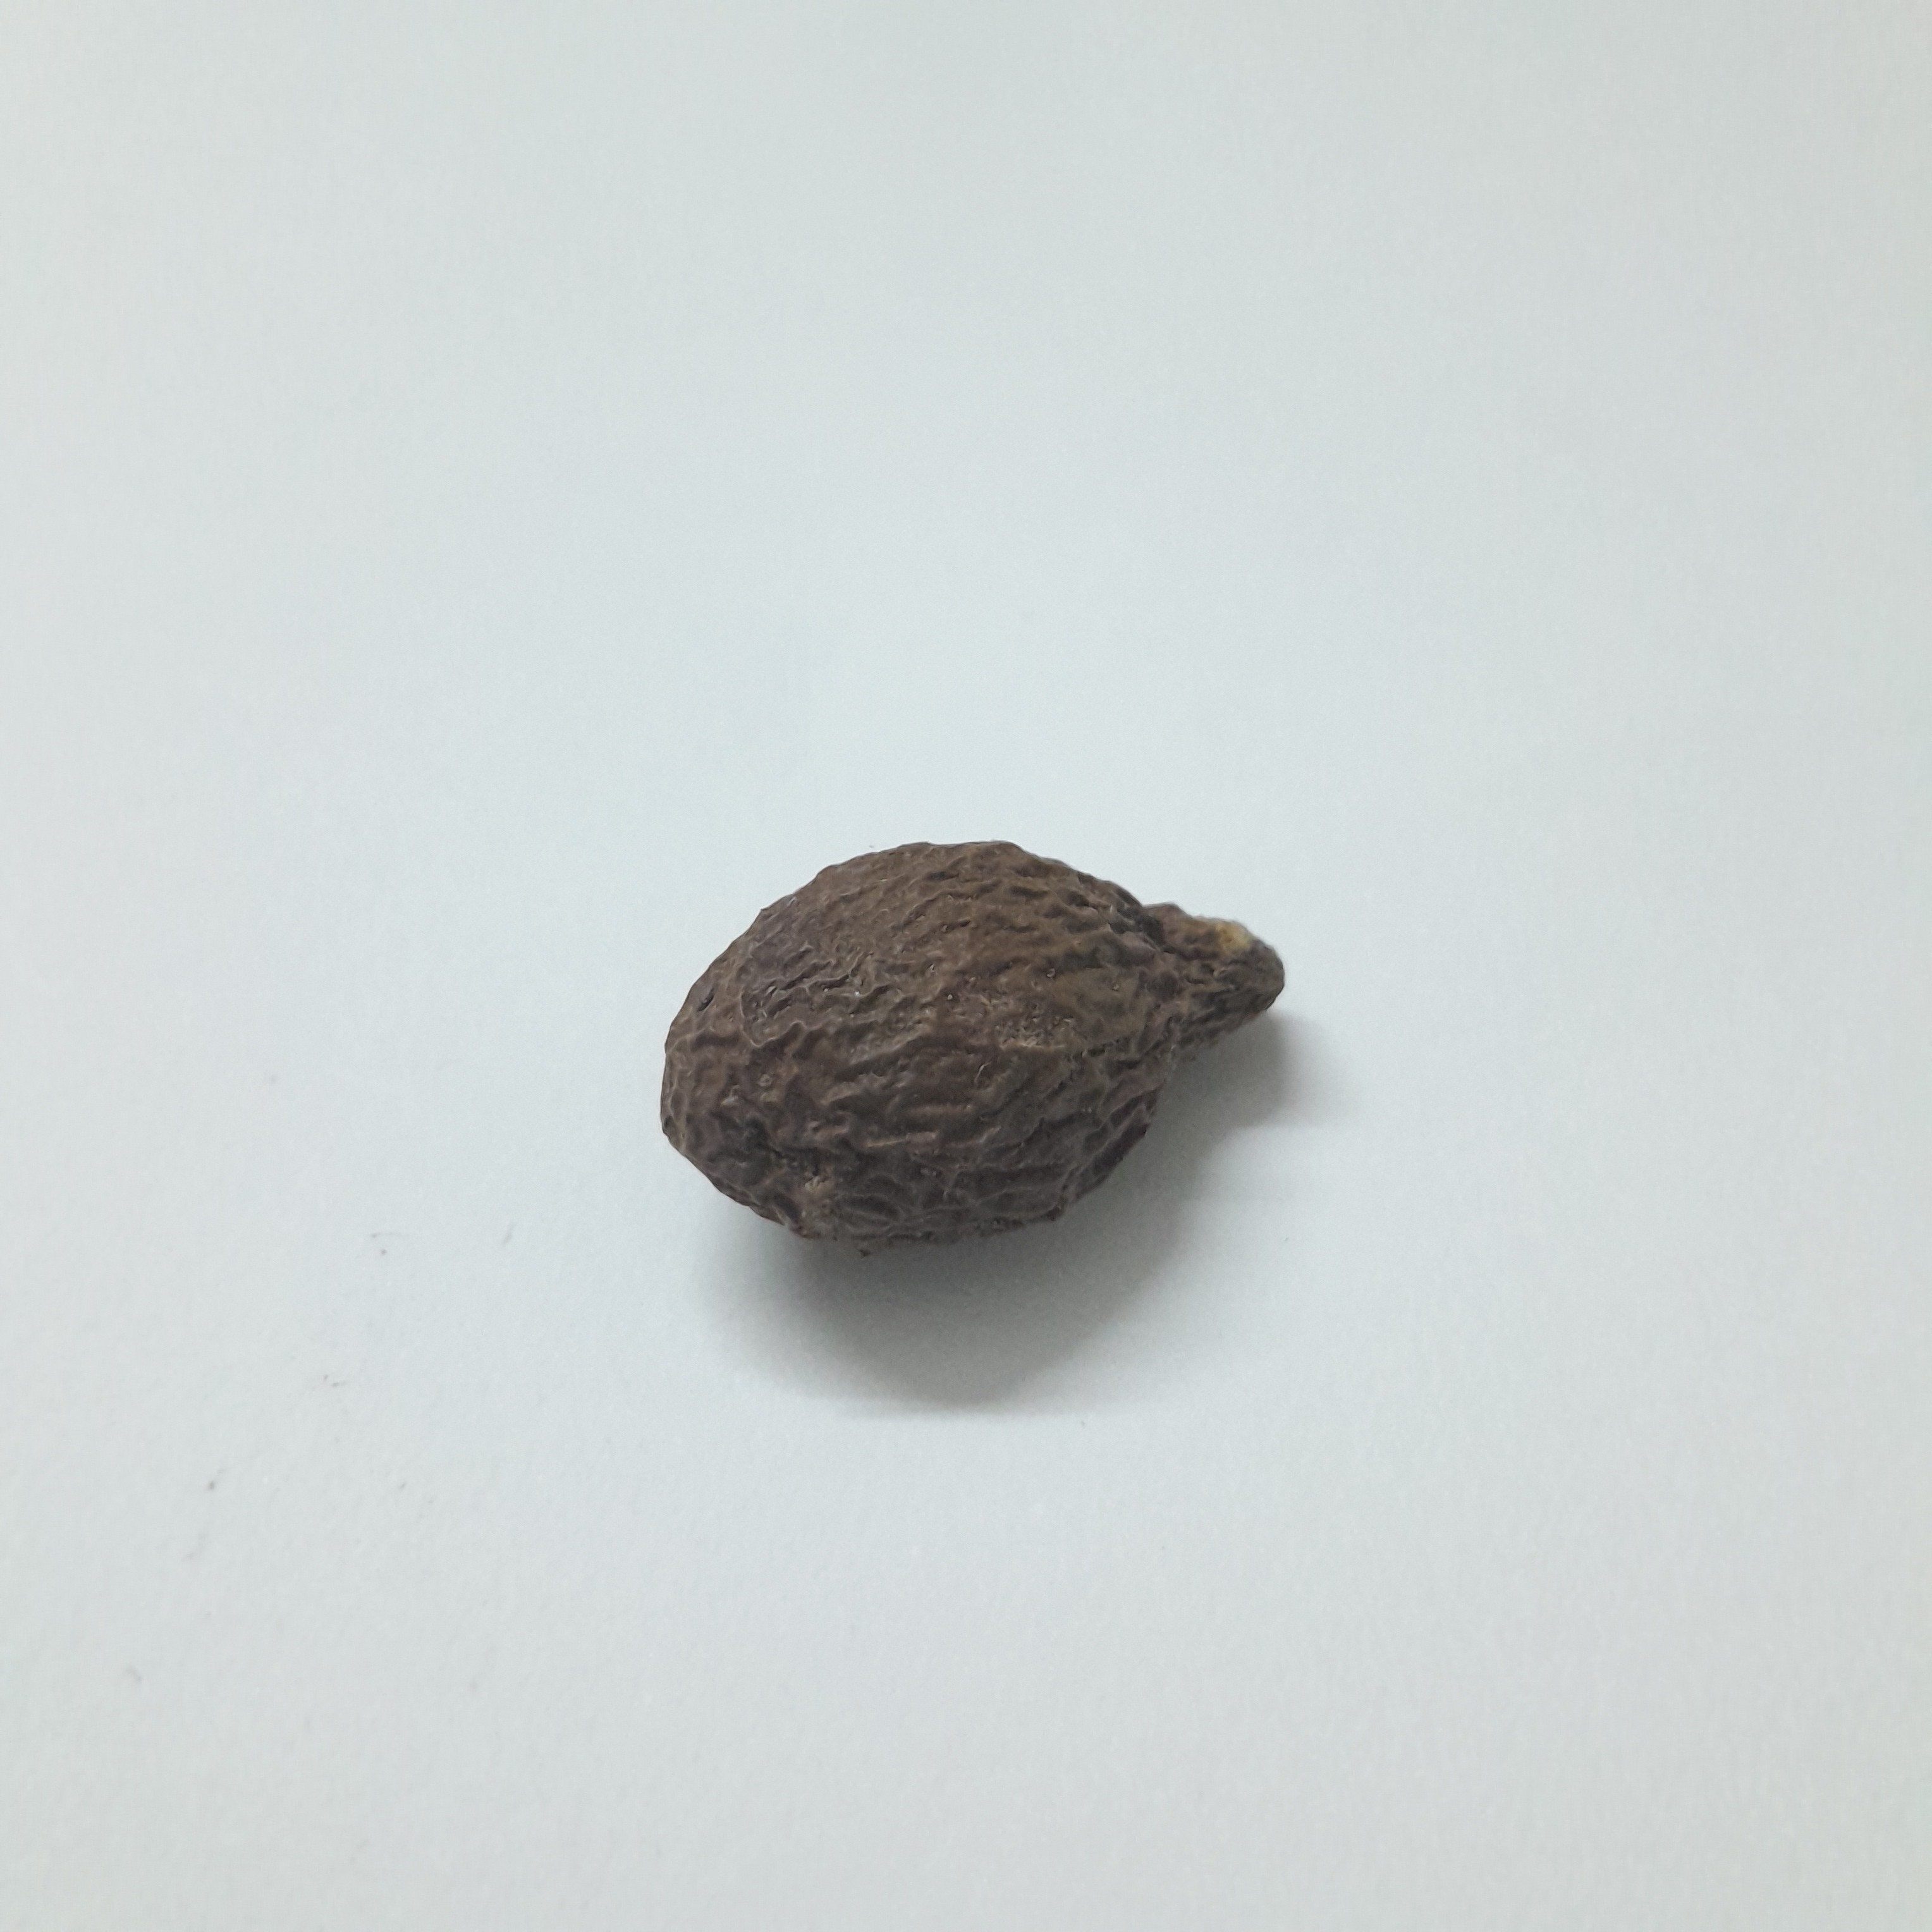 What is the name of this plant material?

niranjanphal
